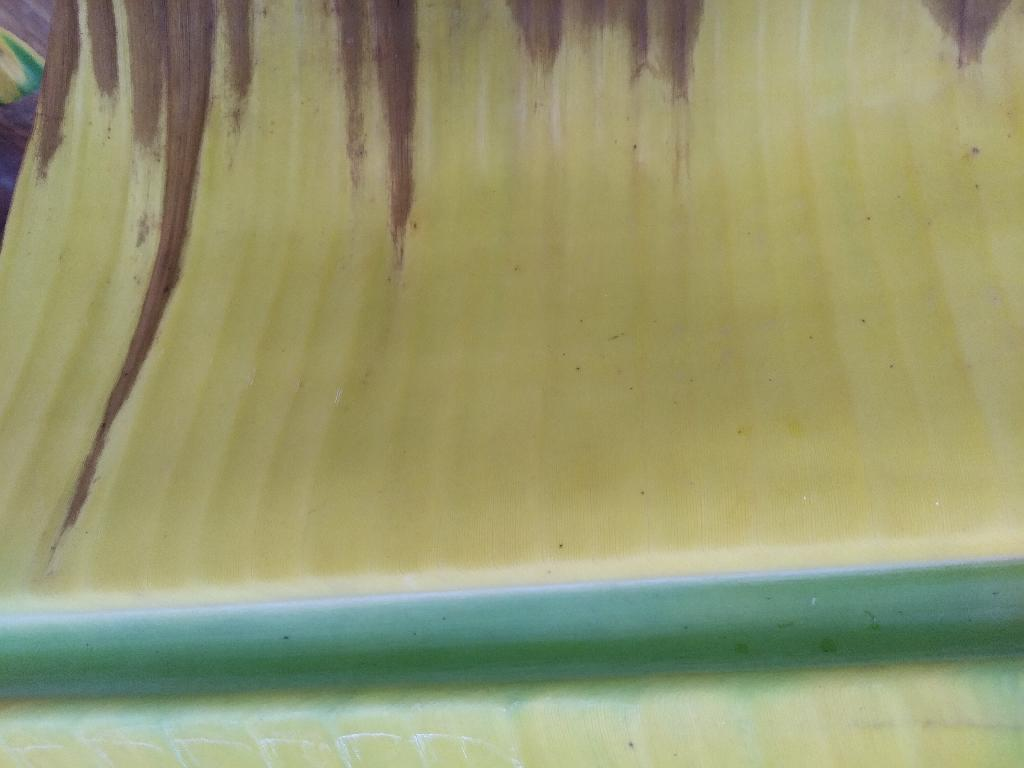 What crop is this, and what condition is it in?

banana, fusarium wilt race 1
